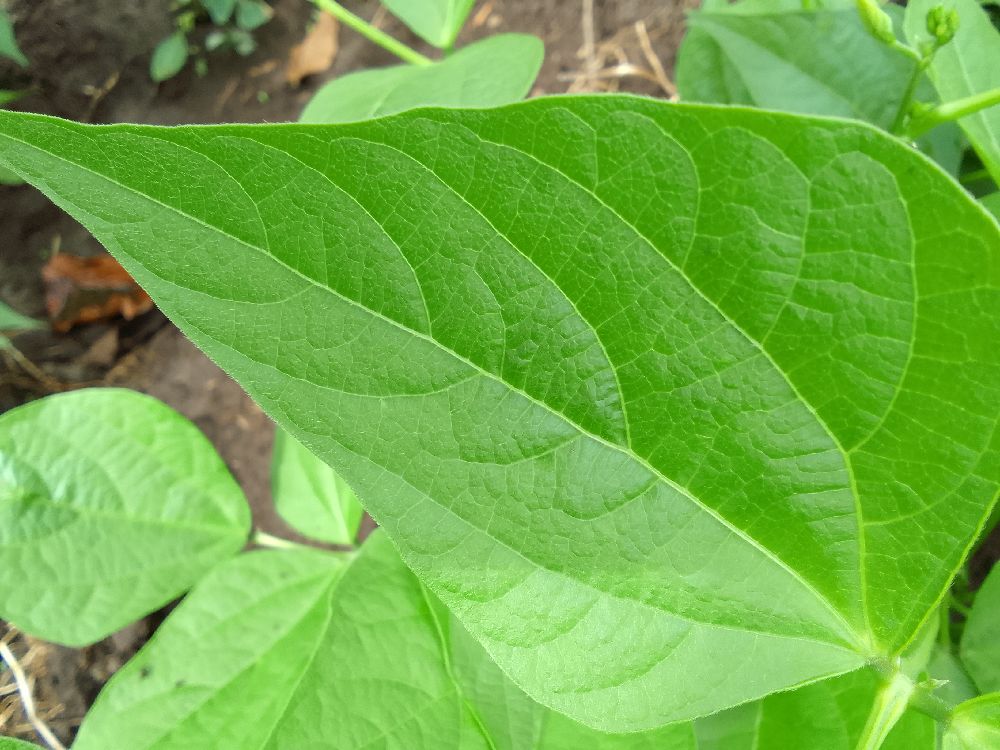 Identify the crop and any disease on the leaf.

common bean, healthy
